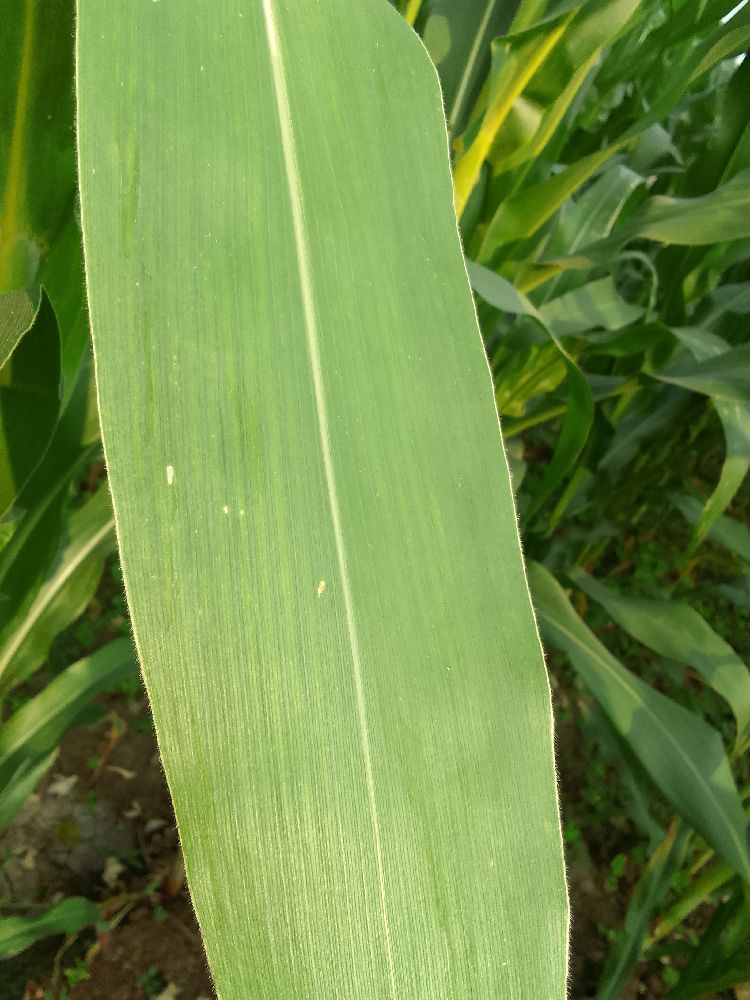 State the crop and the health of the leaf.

maize, healthy
